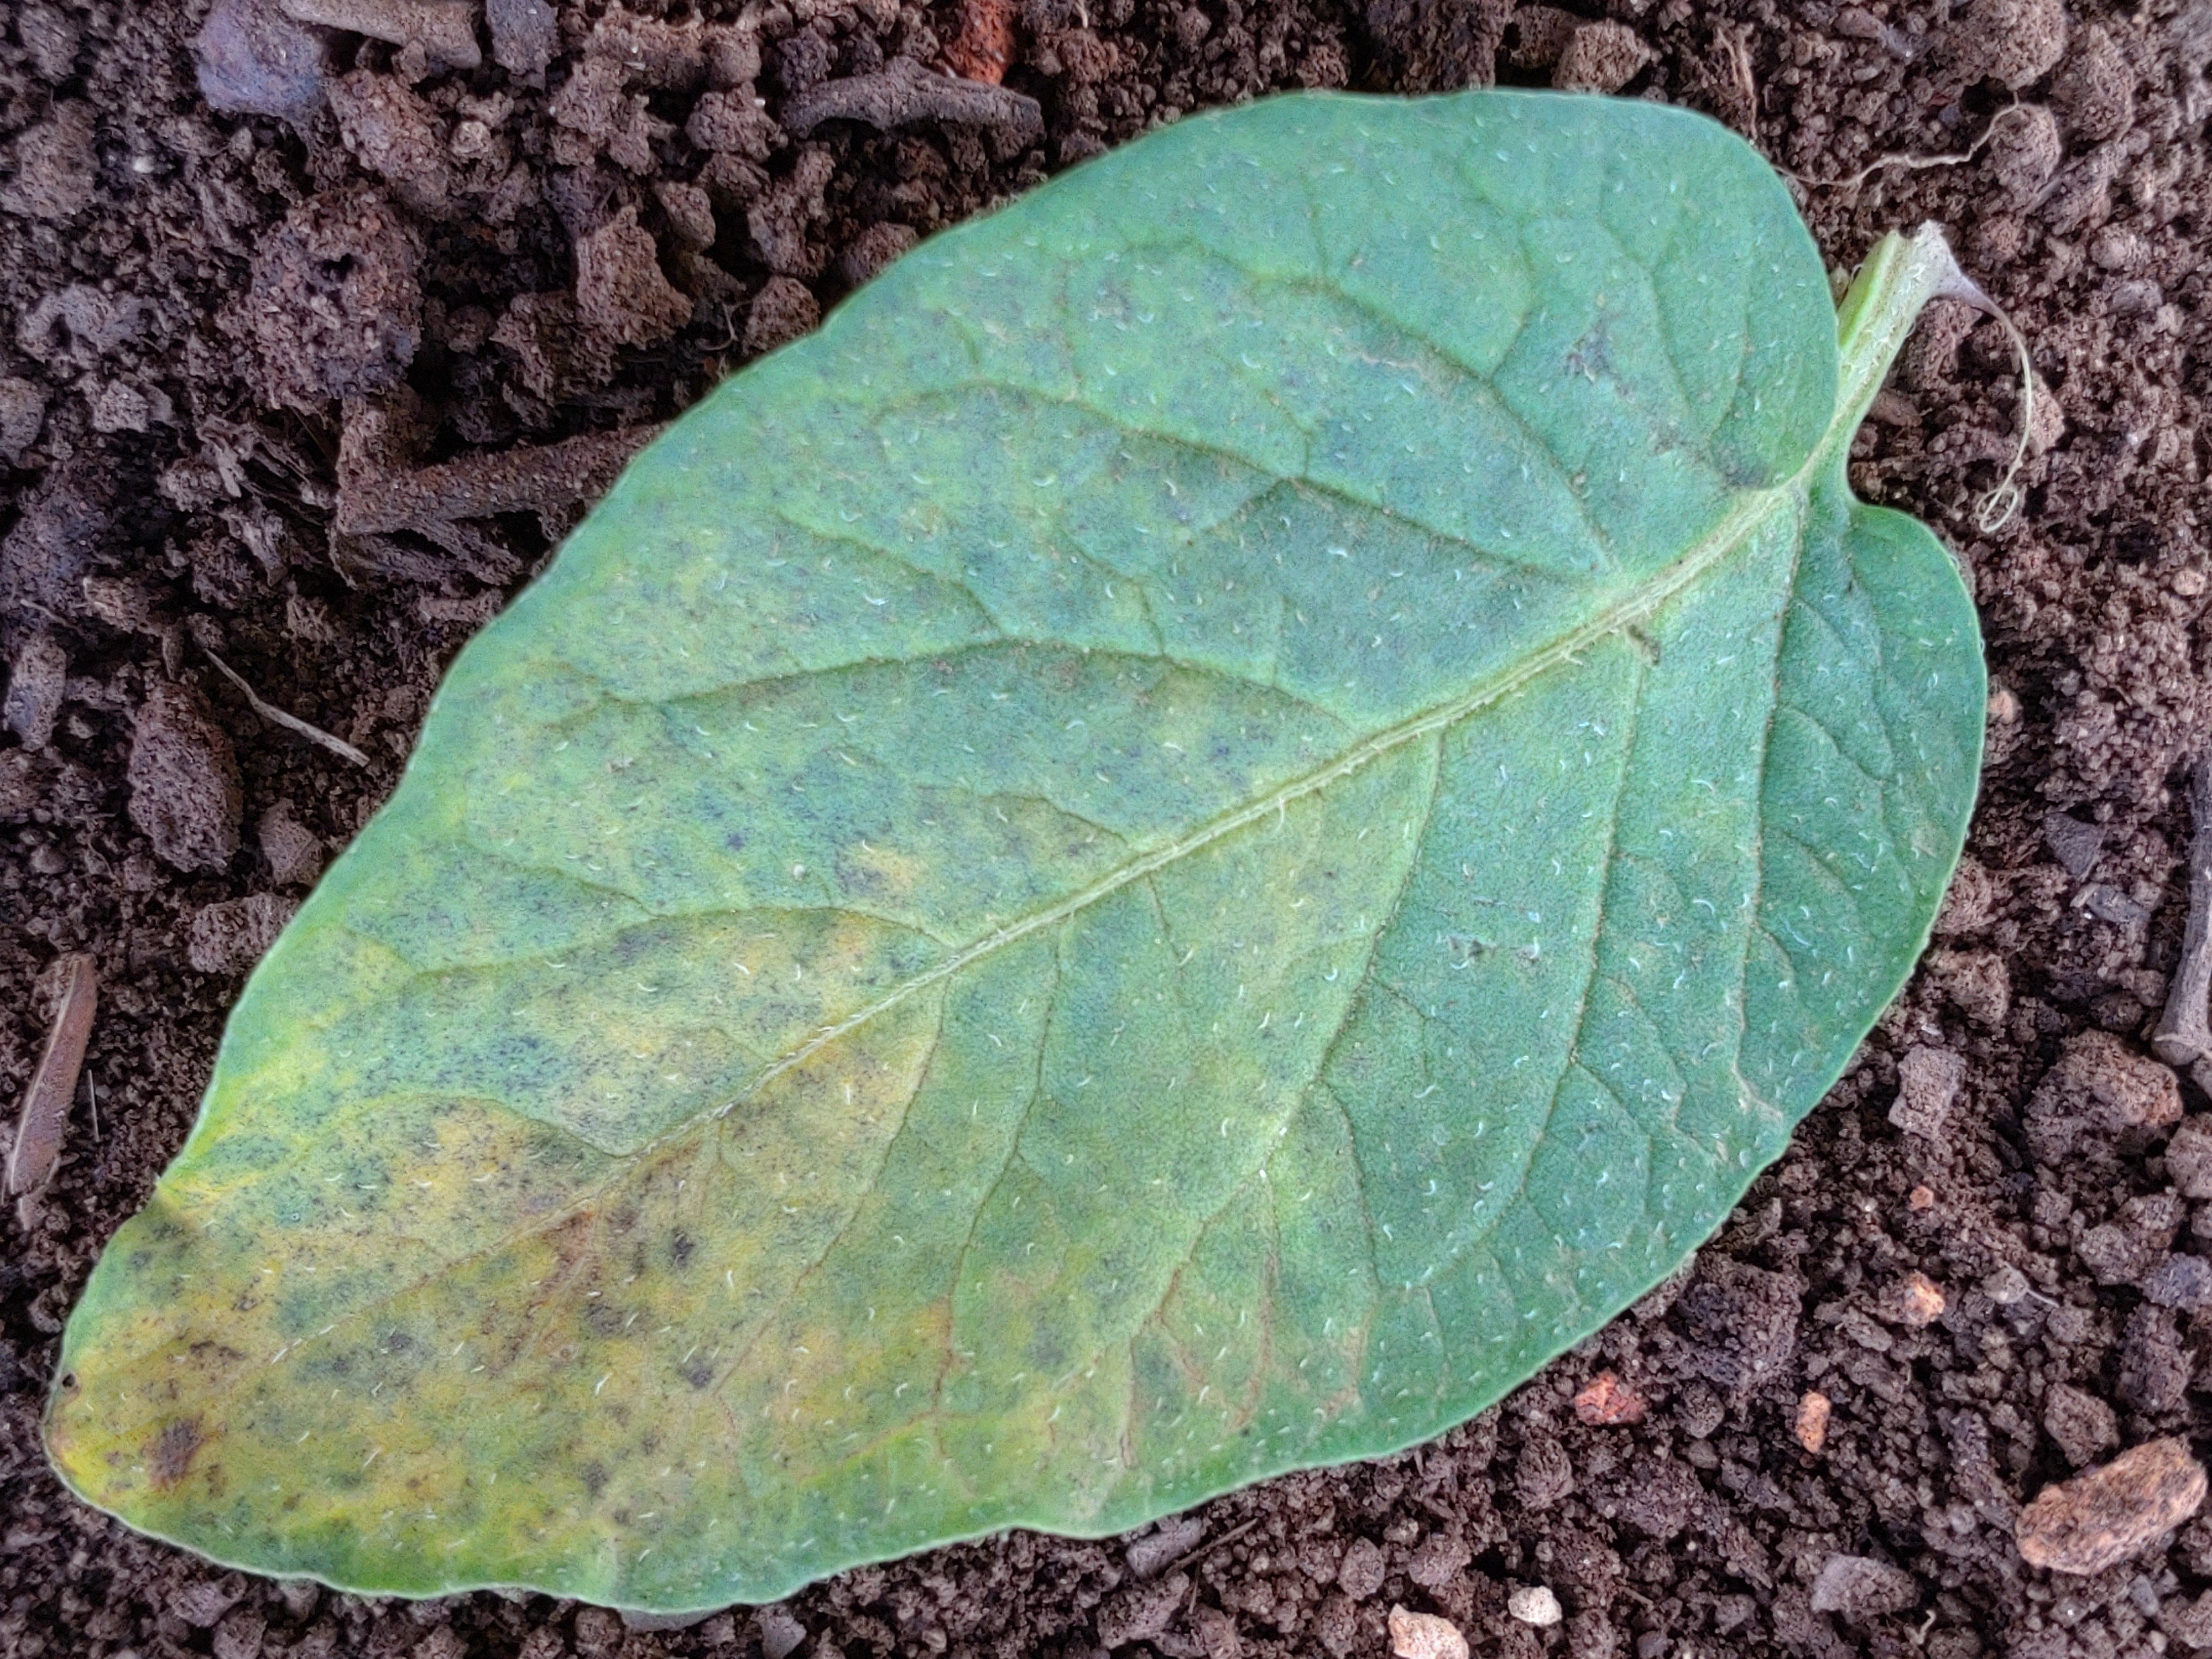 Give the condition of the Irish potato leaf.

late blight
